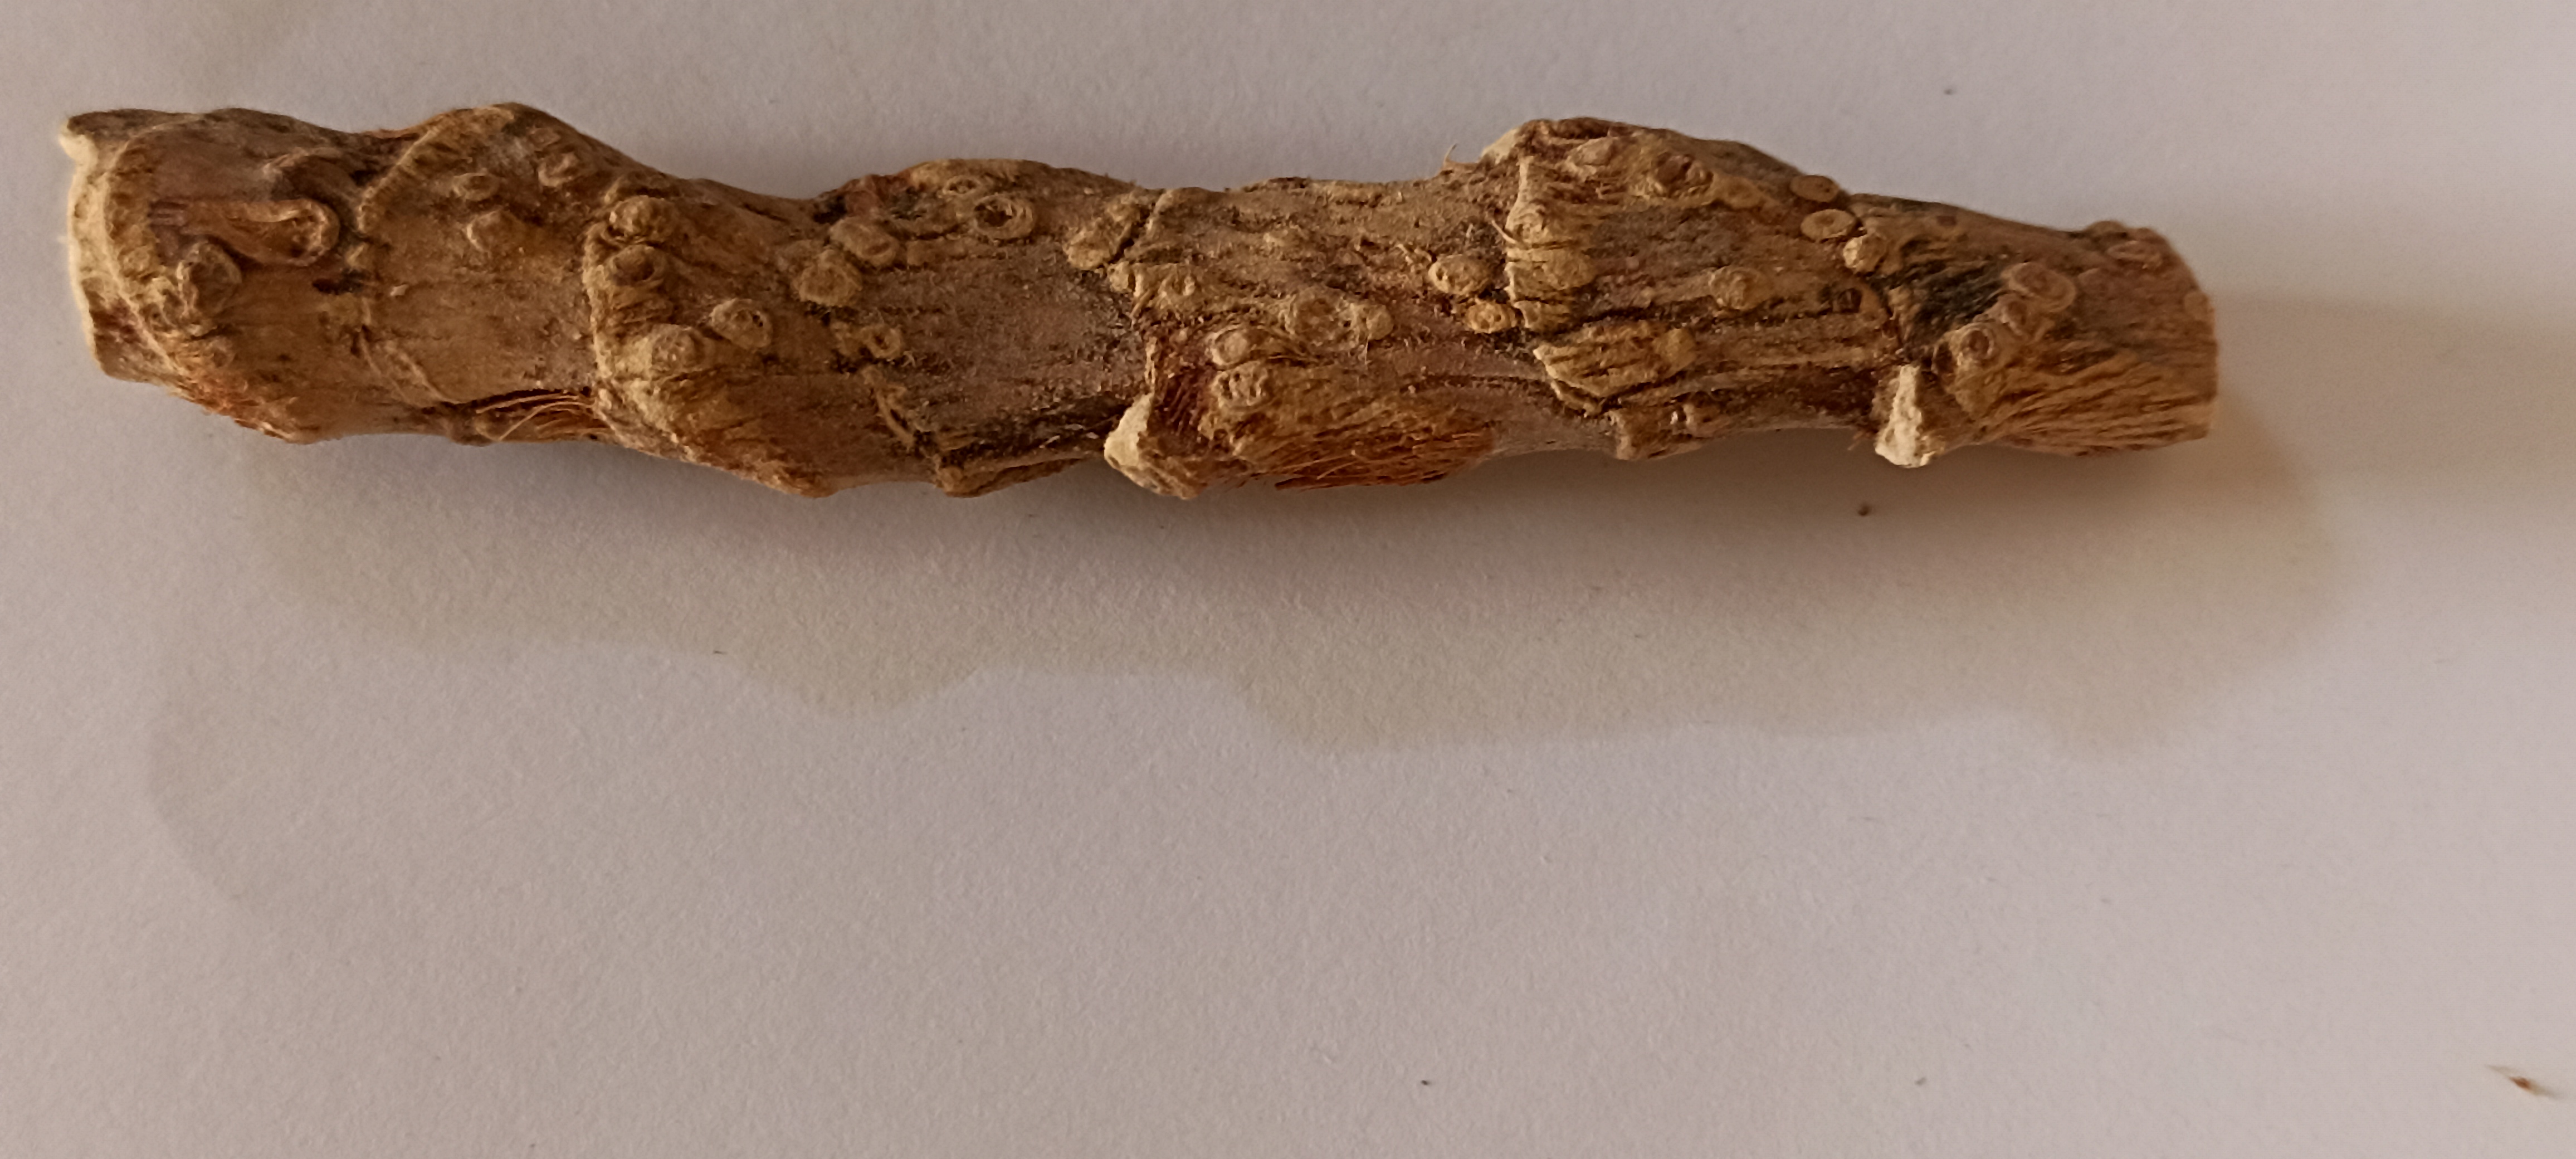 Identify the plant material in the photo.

vekhand
